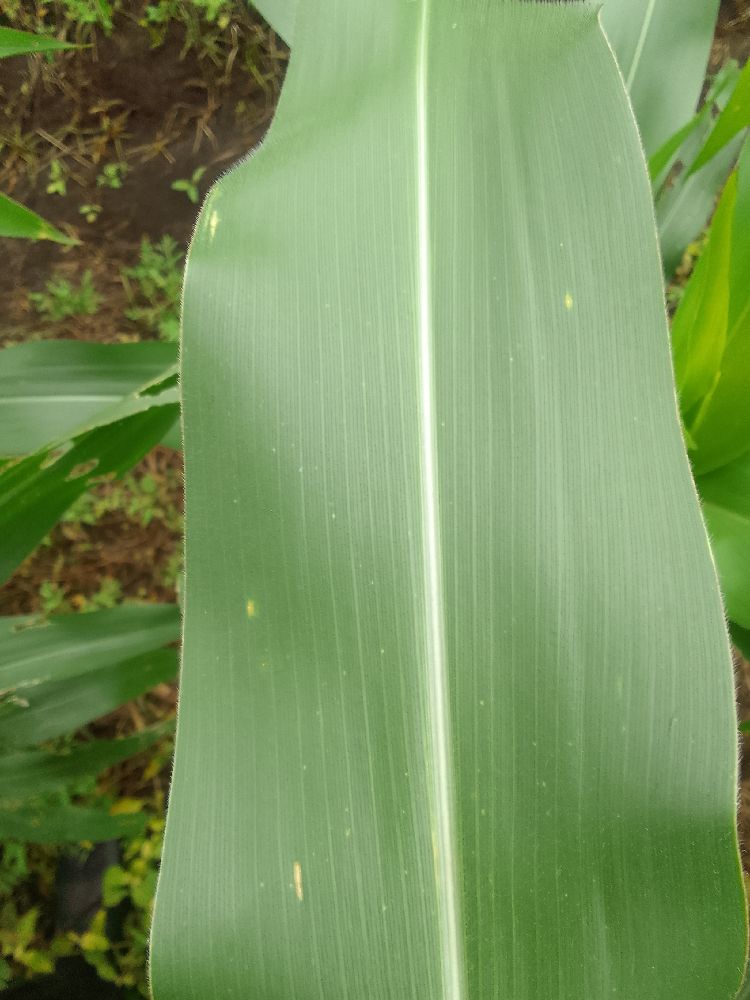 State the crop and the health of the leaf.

maize, healthy
